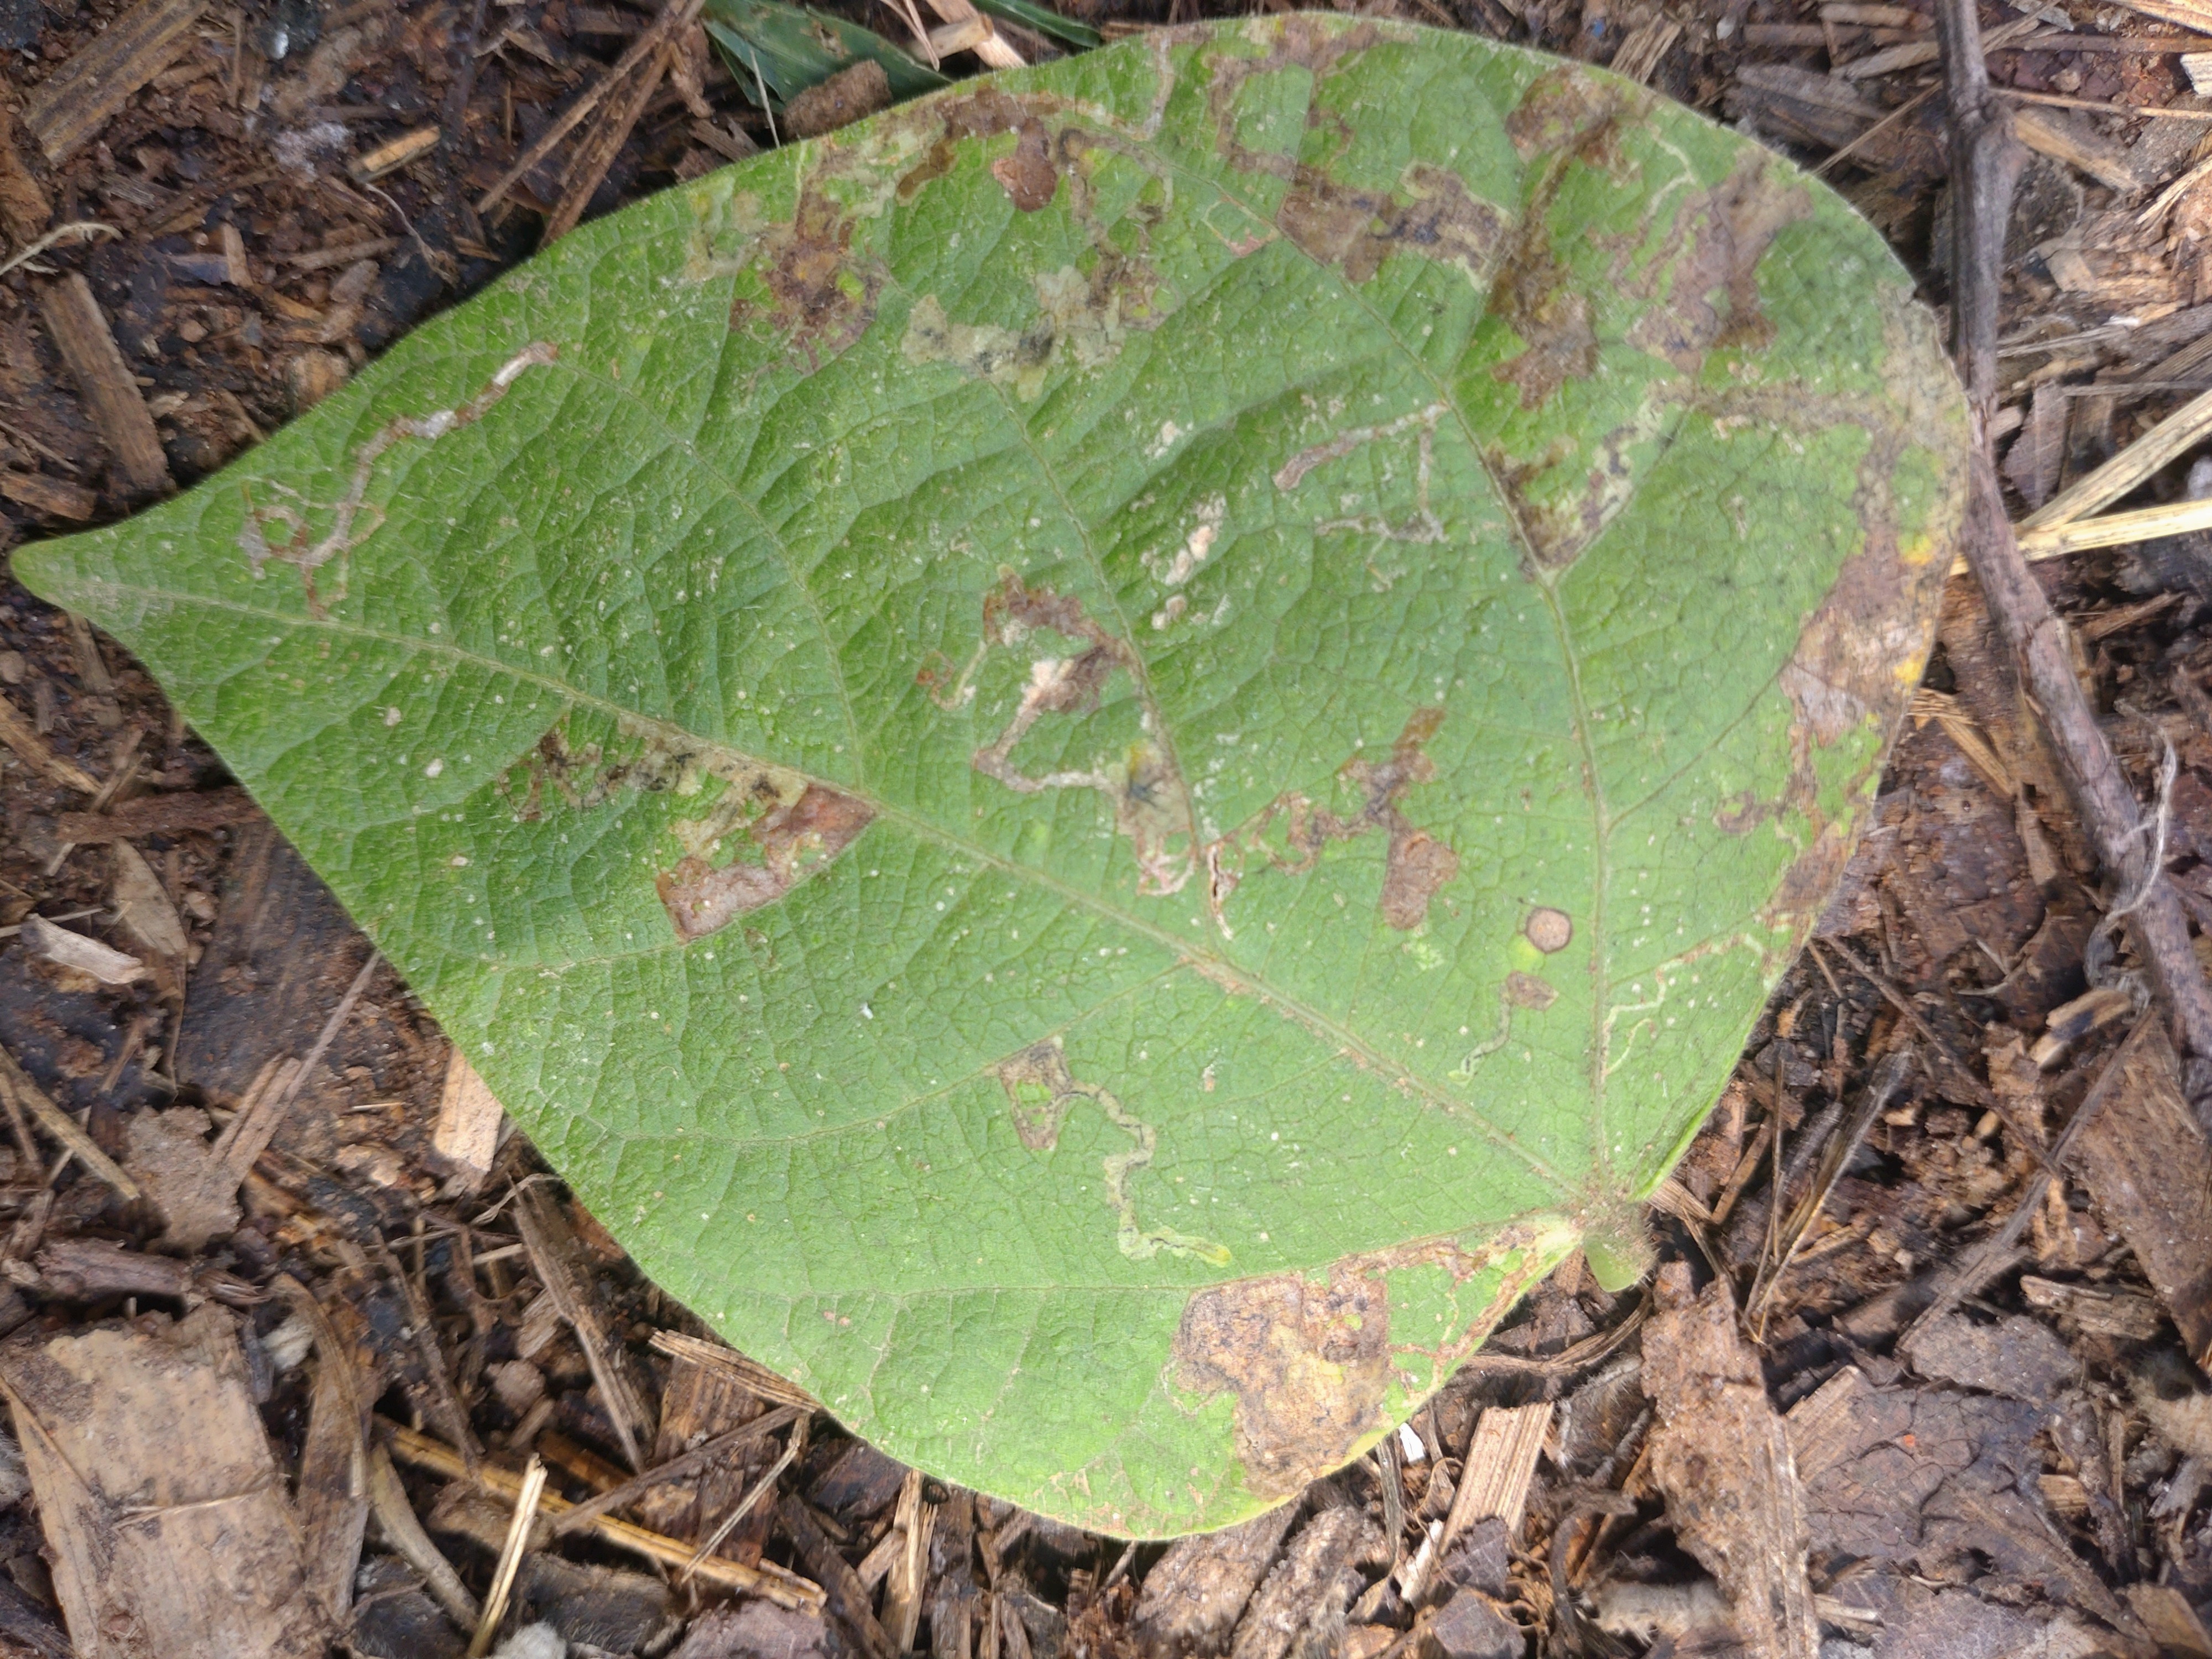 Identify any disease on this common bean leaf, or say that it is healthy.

anthracnose
